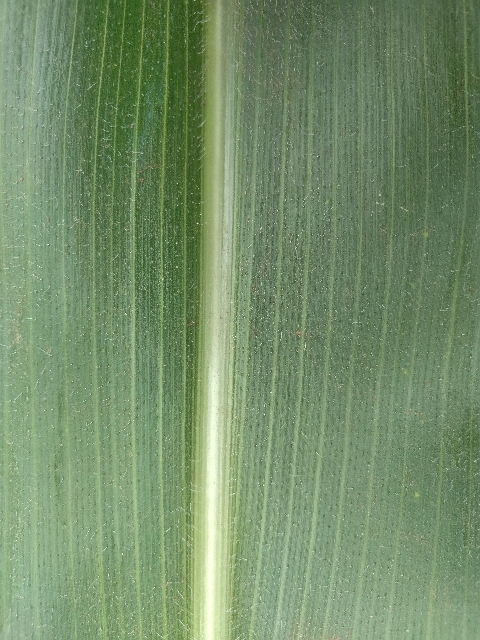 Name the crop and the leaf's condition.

maize, healthy
